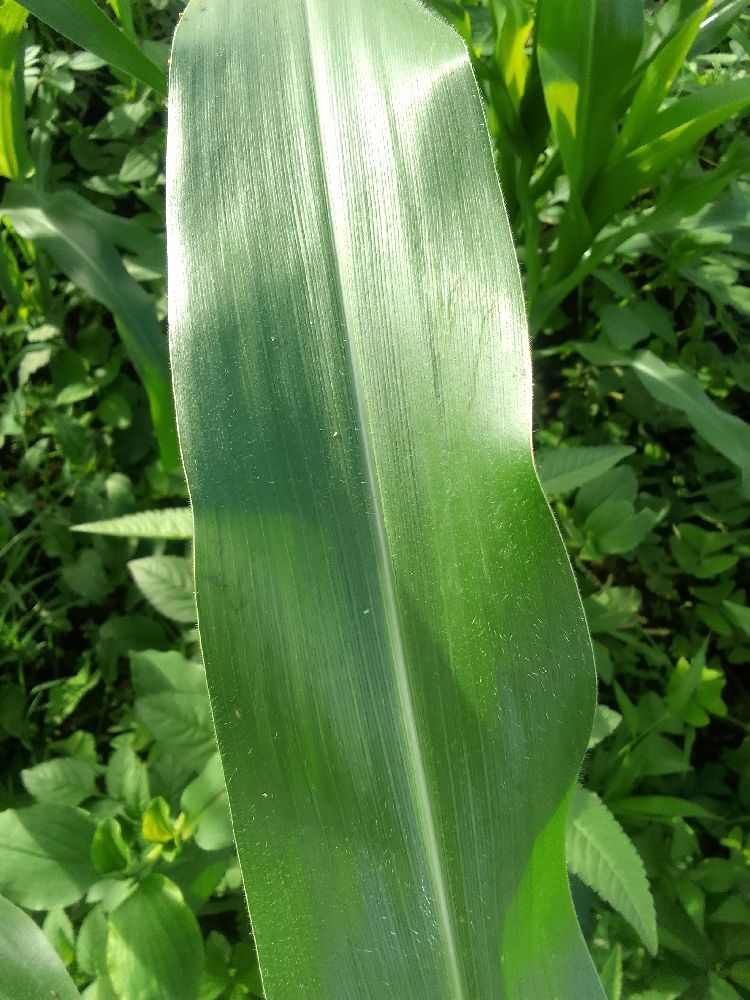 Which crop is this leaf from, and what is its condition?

maize, healthy
